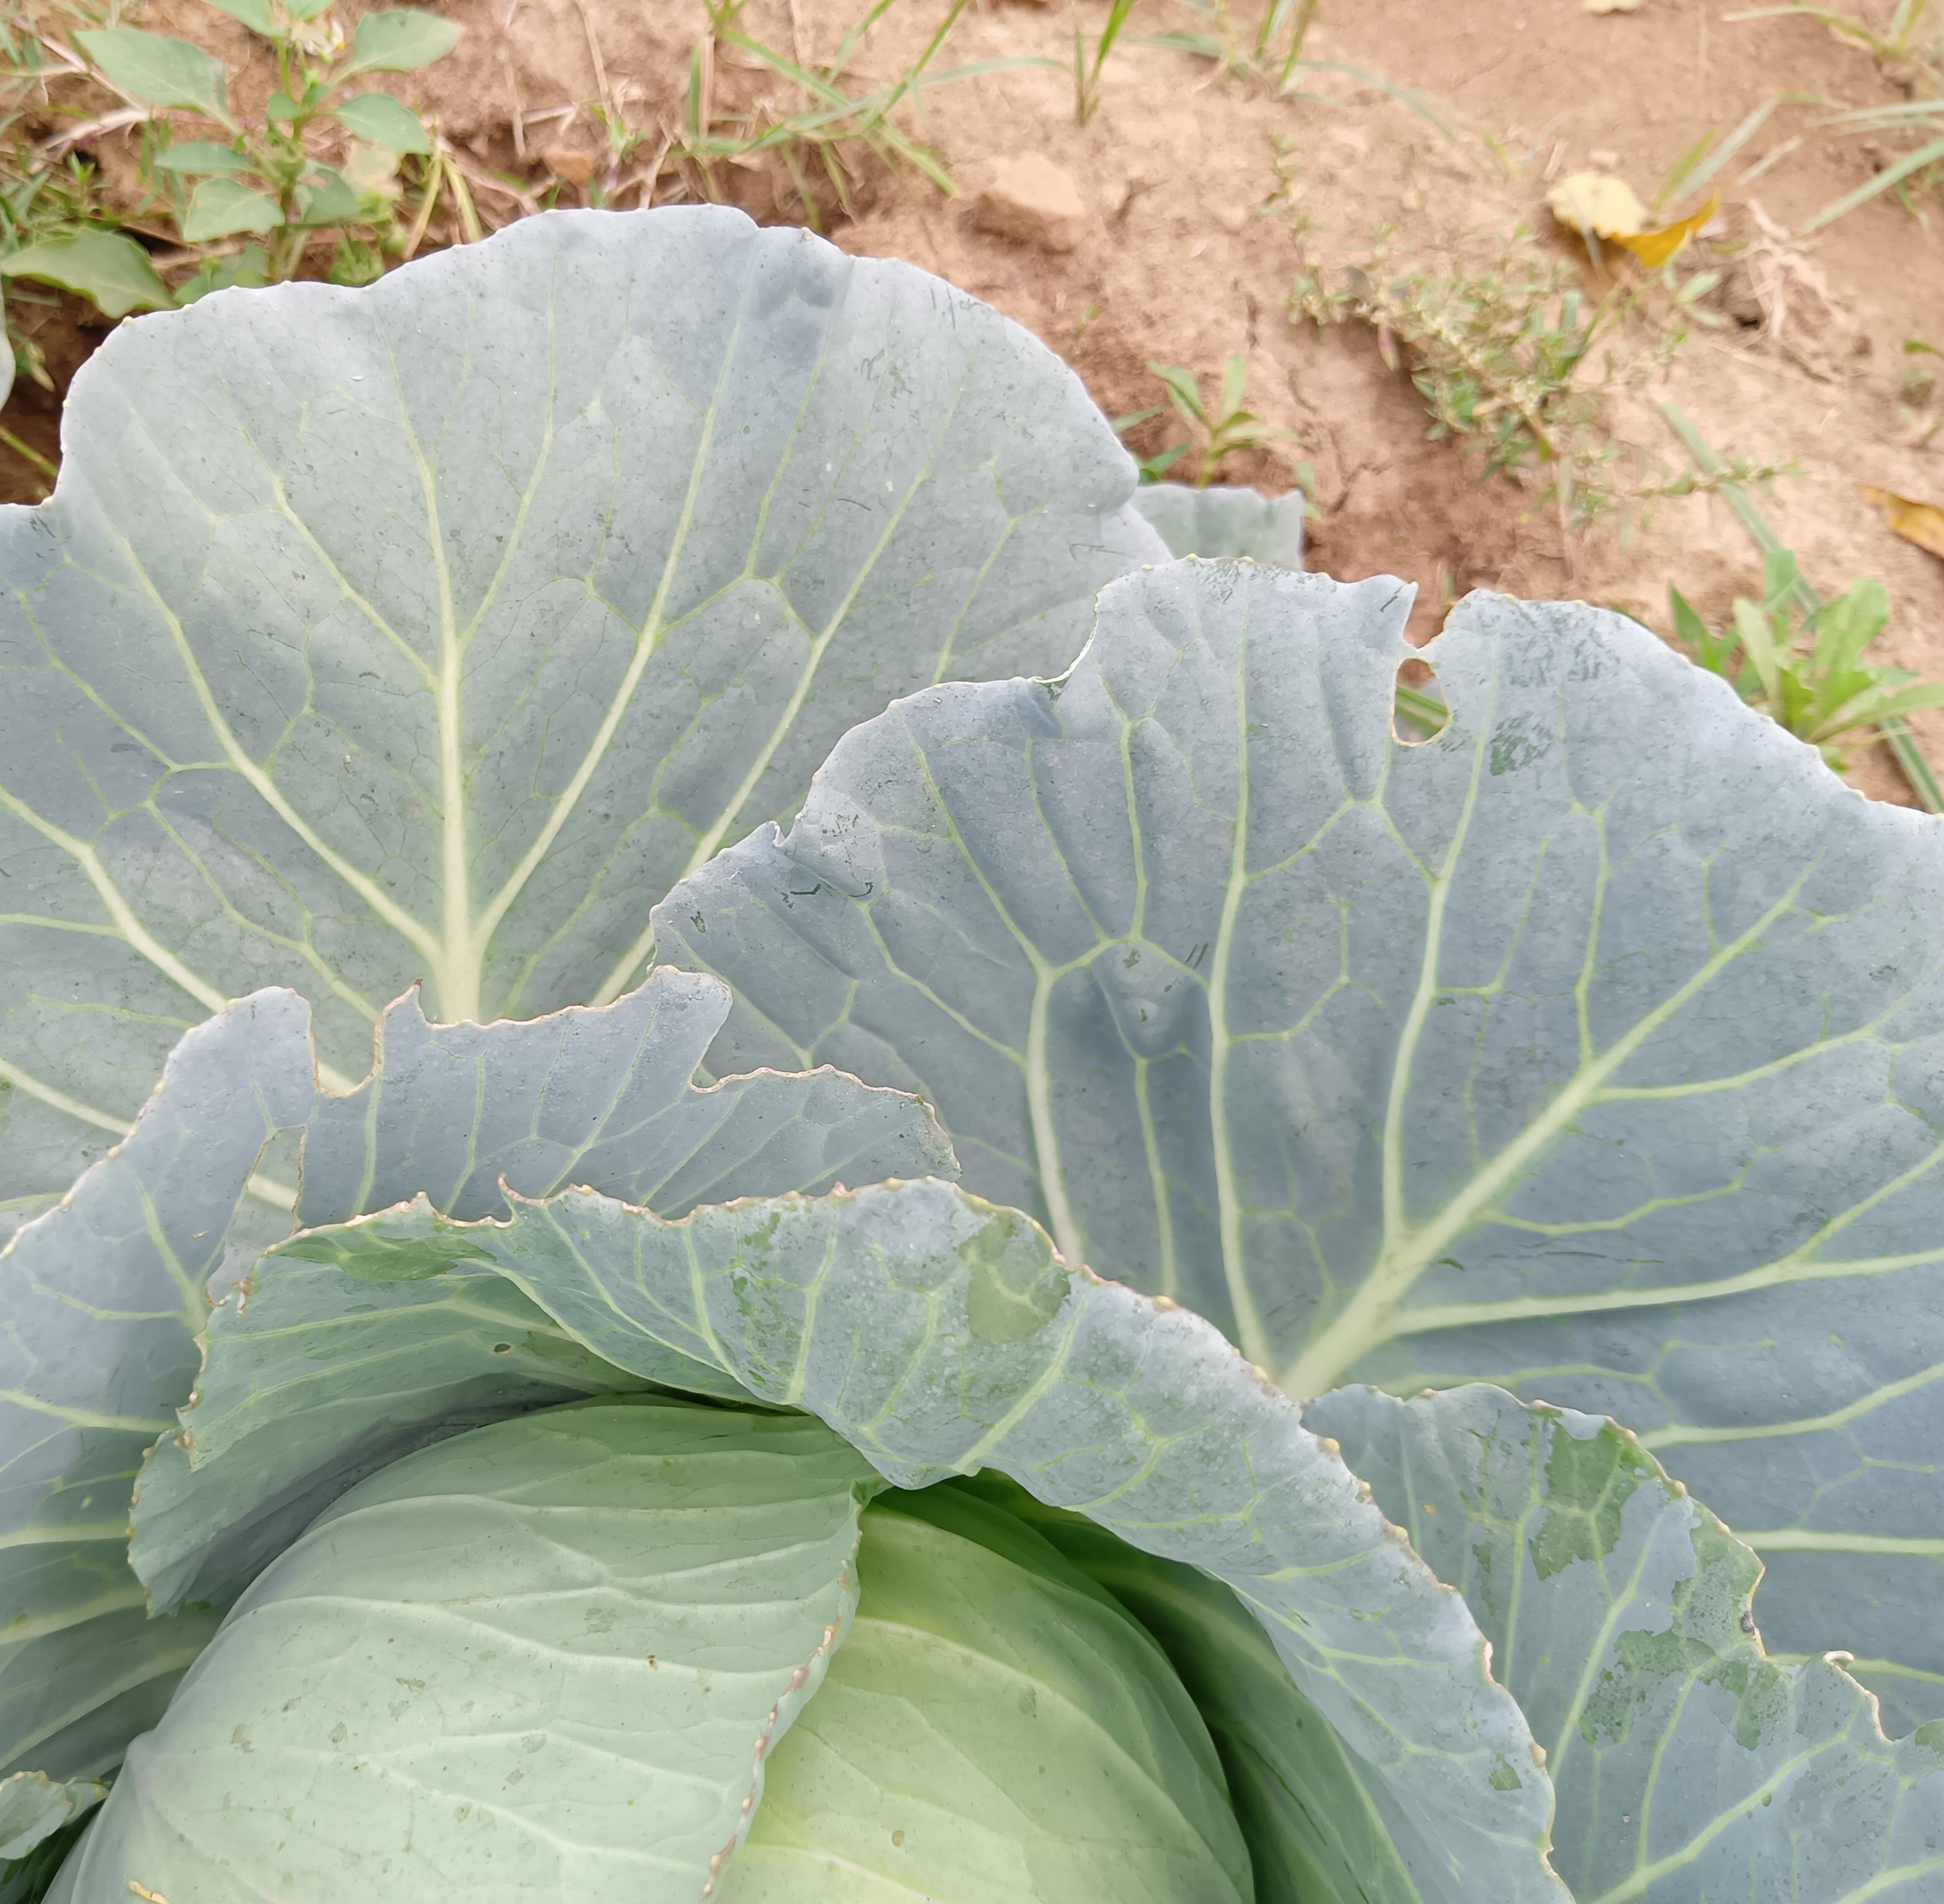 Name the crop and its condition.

cabbage, healthy
